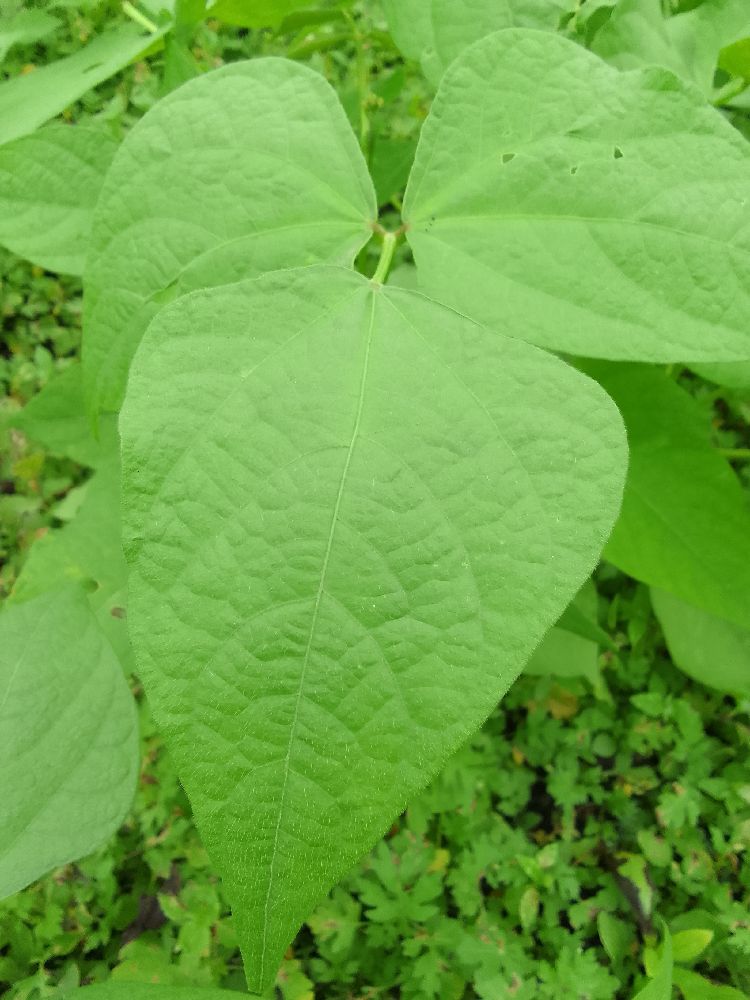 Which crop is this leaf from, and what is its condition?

common bean, healthy
